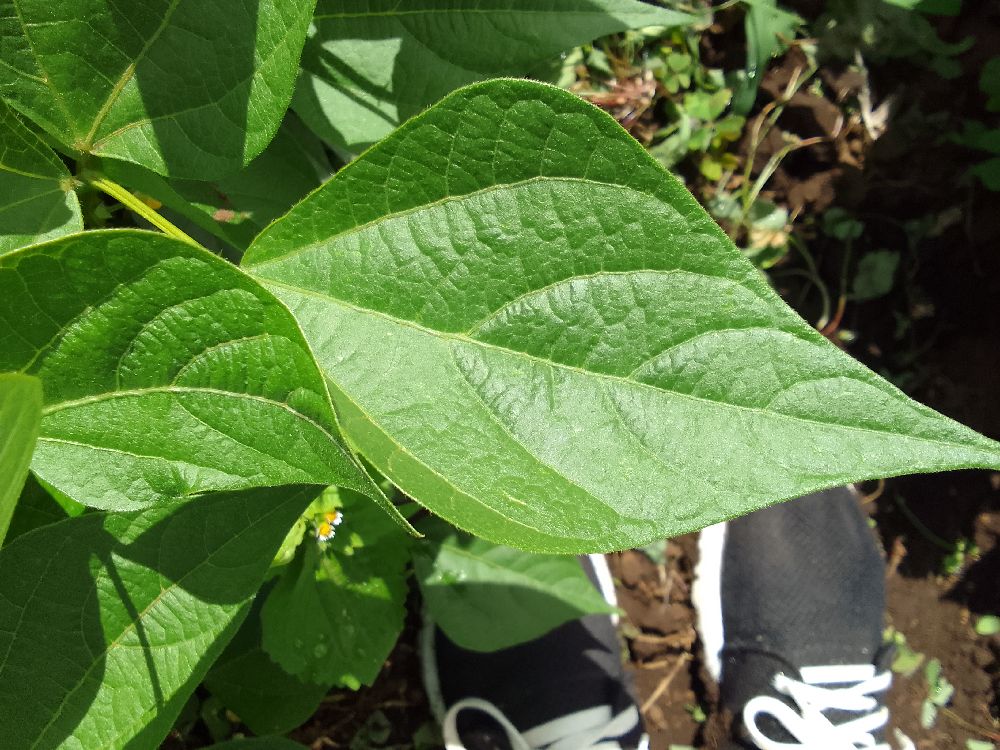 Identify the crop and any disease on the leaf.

common bean, healthy
